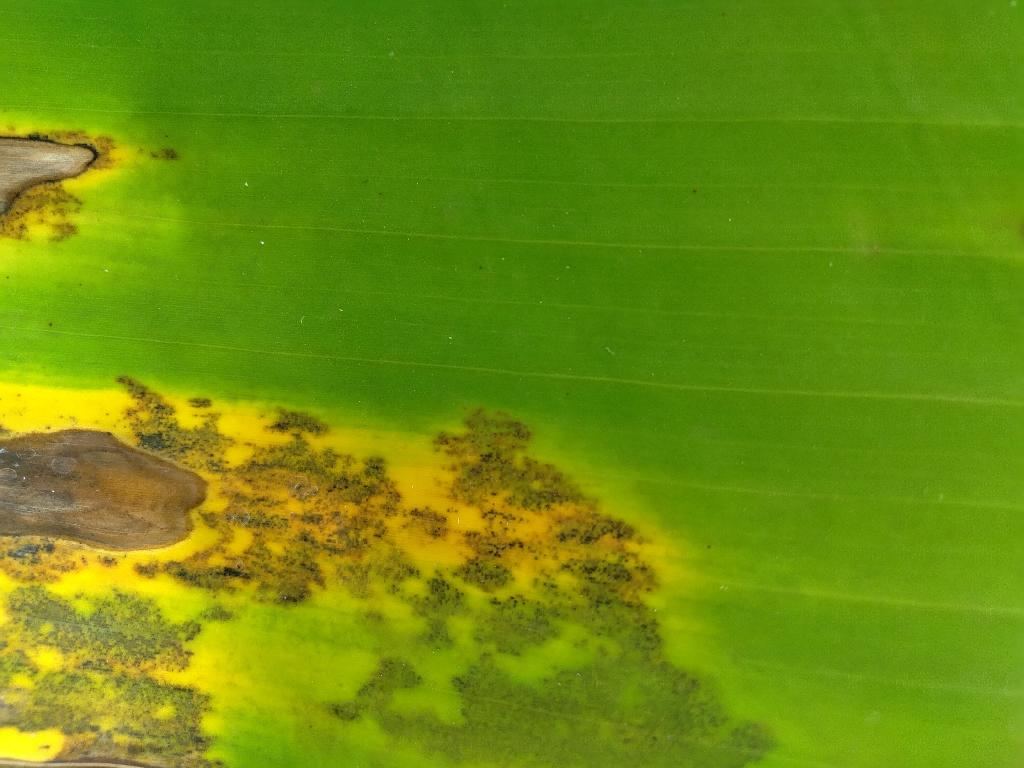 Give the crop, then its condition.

banana, black sigatoka
